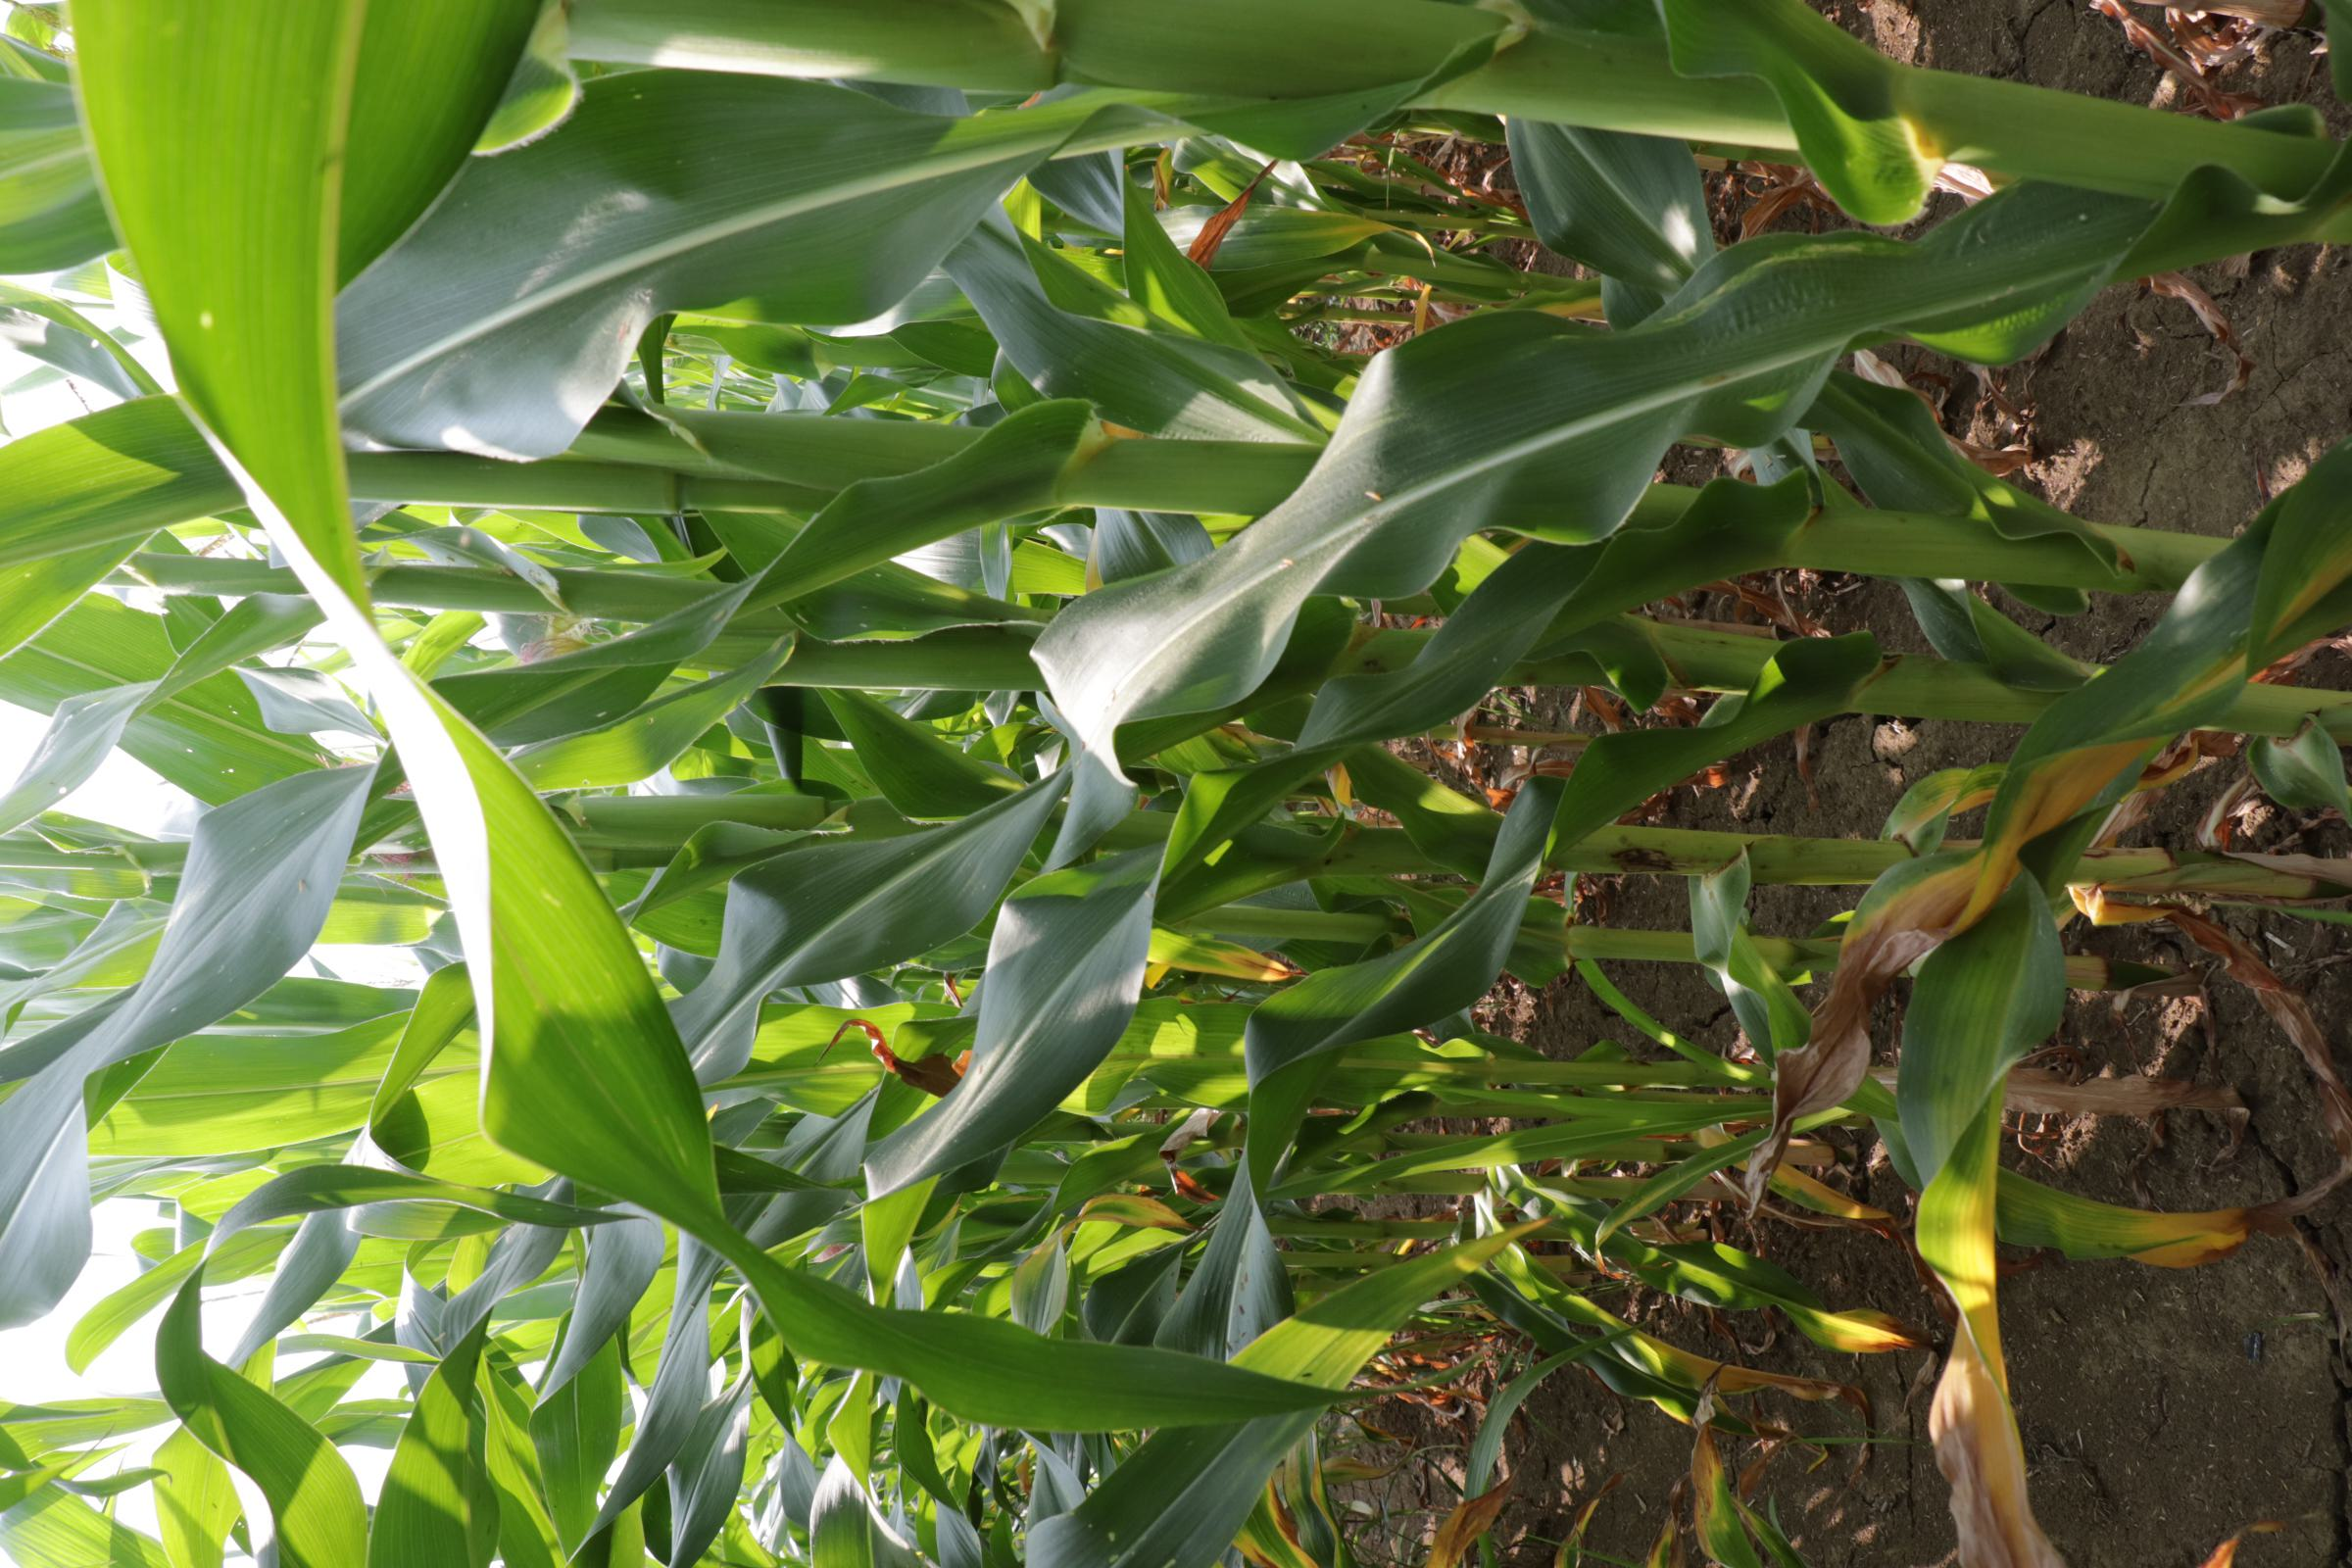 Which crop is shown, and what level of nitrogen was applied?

maize, reduced nitrogen fertilisation
